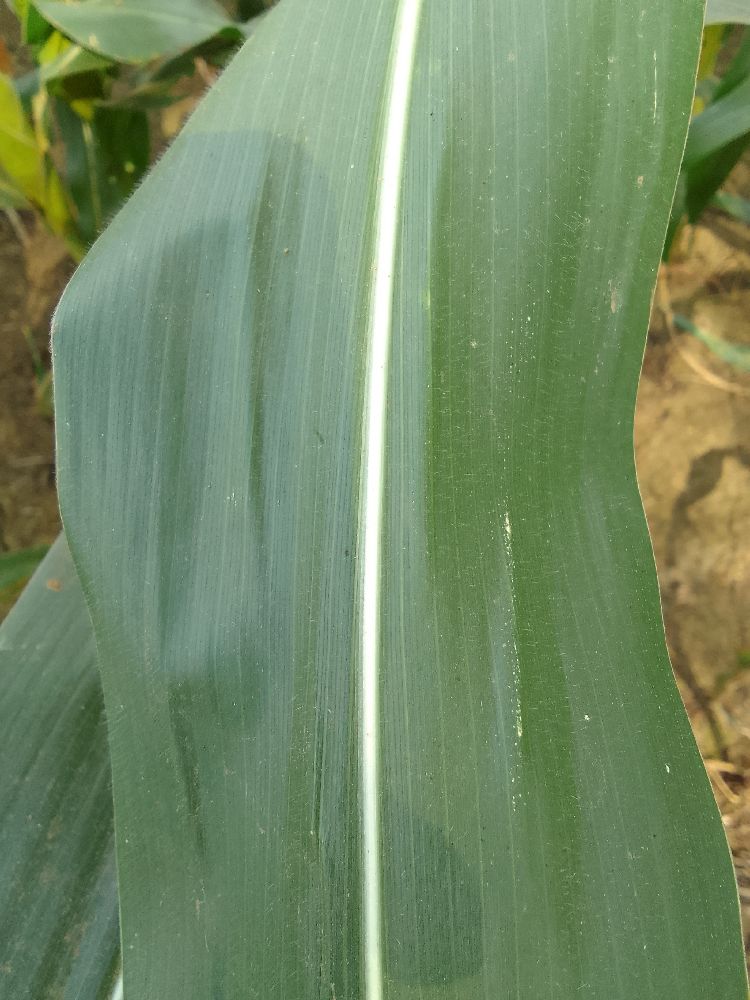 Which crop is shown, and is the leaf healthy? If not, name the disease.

maize, healthy
